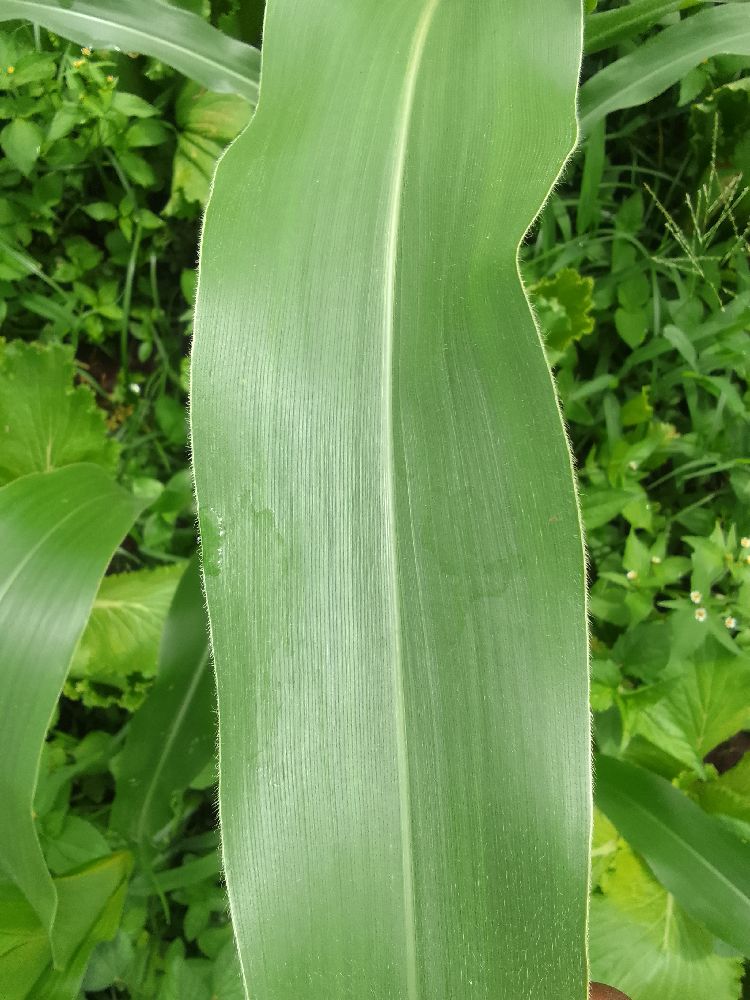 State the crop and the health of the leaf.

maize, healthy
